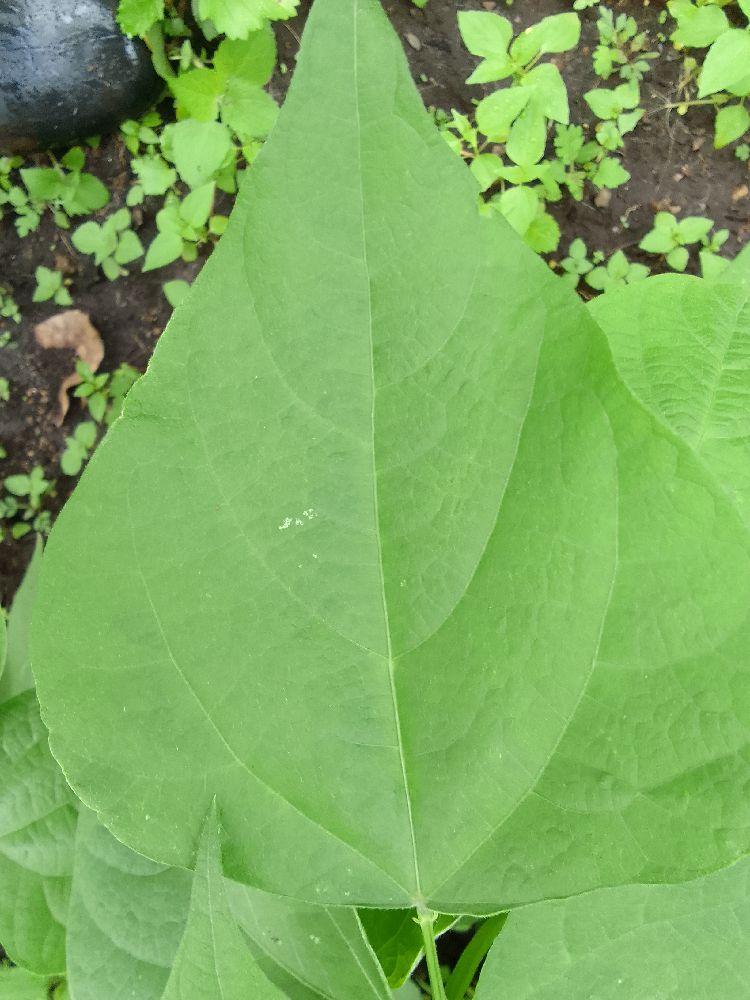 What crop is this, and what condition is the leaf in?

common bean, healthy
